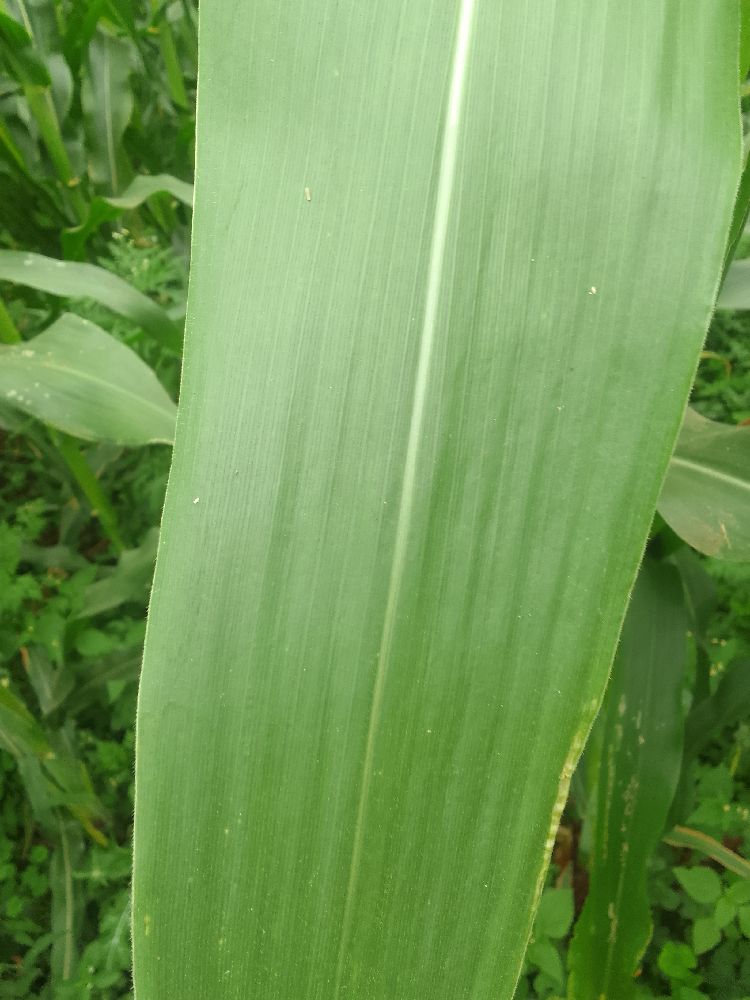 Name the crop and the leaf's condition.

maize, healthy
